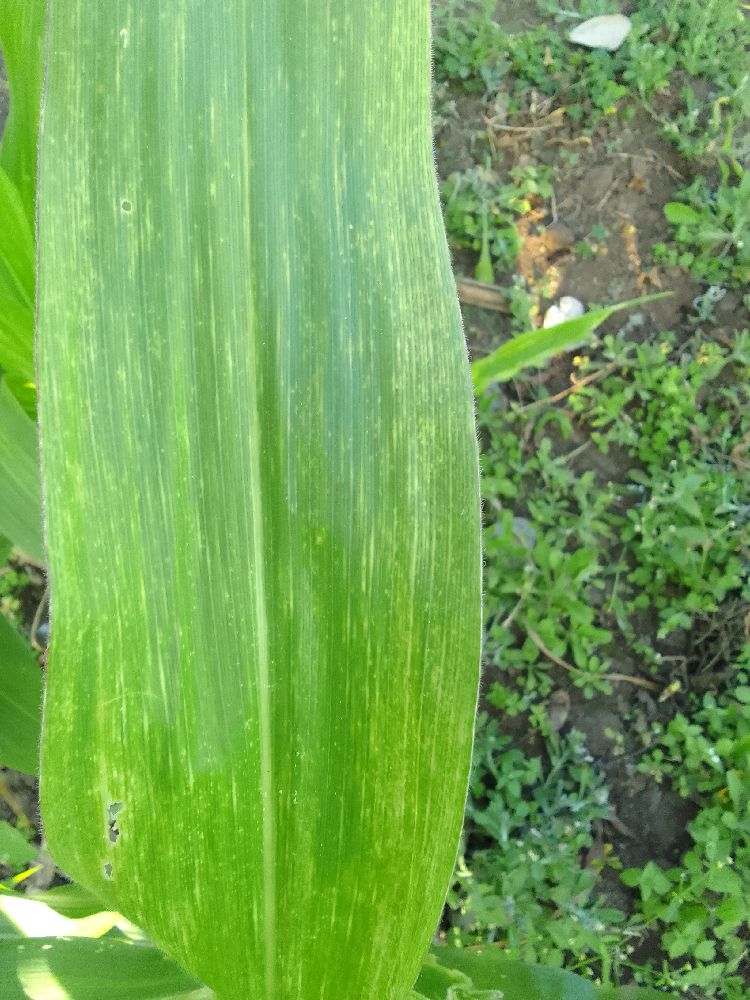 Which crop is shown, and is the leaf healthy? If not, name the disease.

maize, maize lethal necrosis
